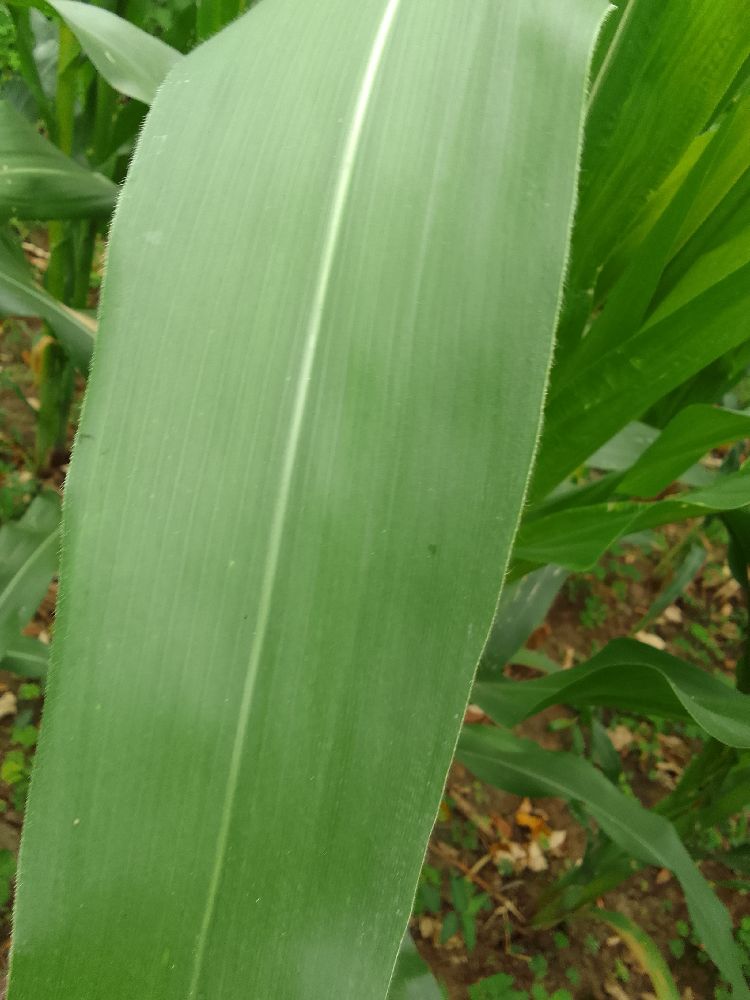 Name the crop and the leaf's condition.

maize, healthy
